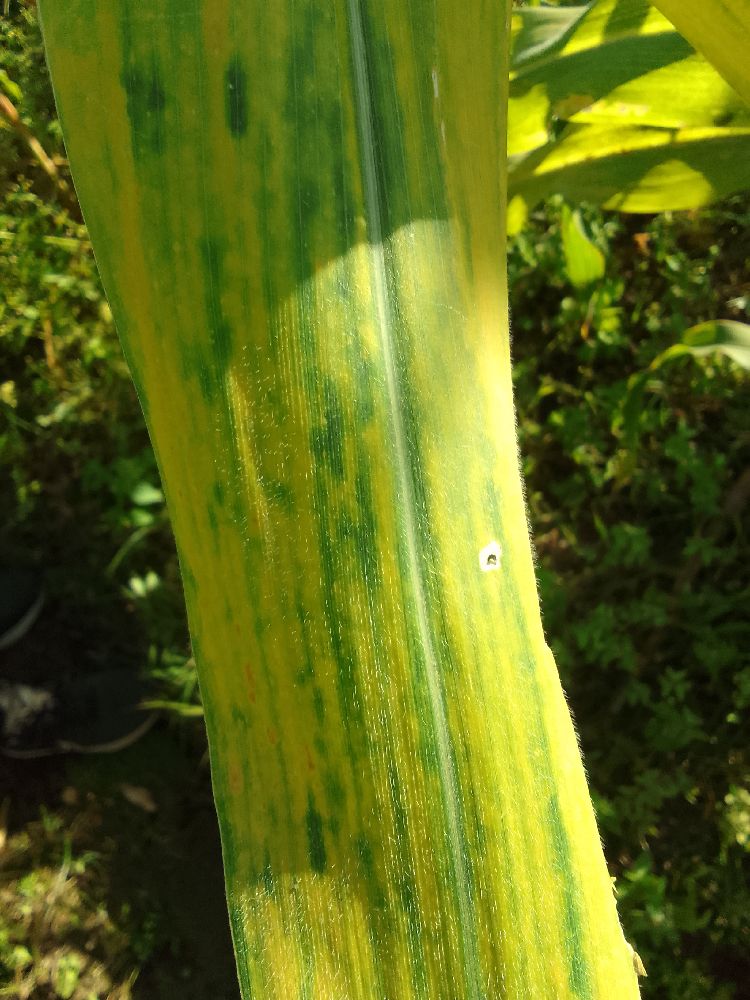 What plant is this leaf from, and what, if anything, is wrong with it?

maize, maize lethal necrosis
